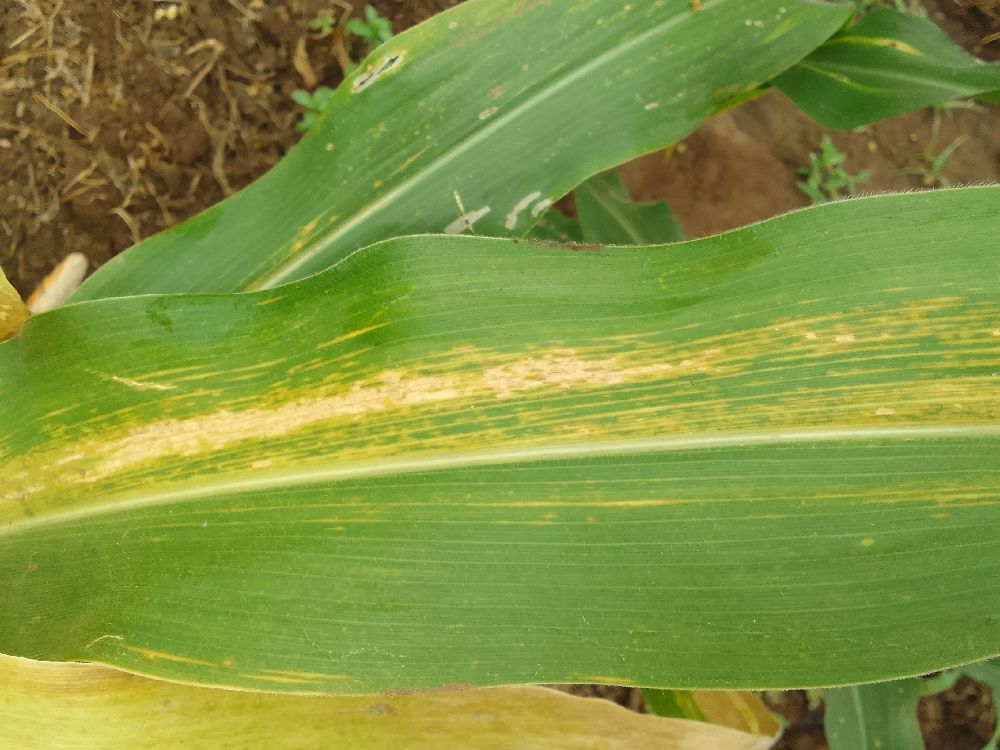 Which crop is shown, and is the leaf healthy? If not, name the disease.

maize, maize lethal necrosis
